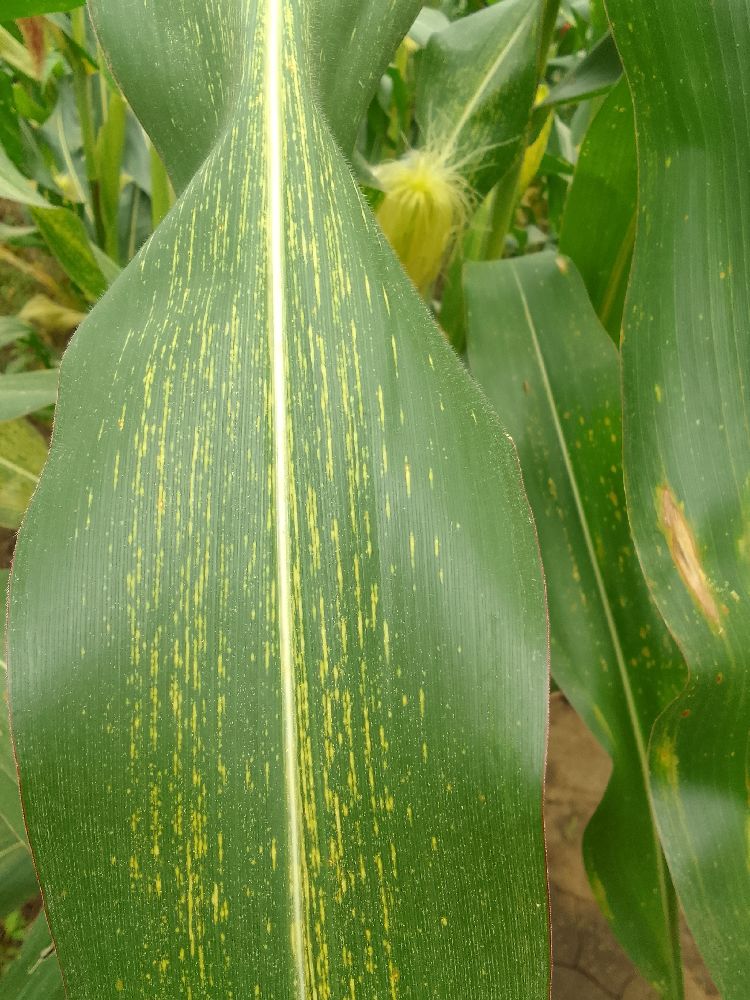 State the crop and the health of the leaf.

maize, maize streak virus
